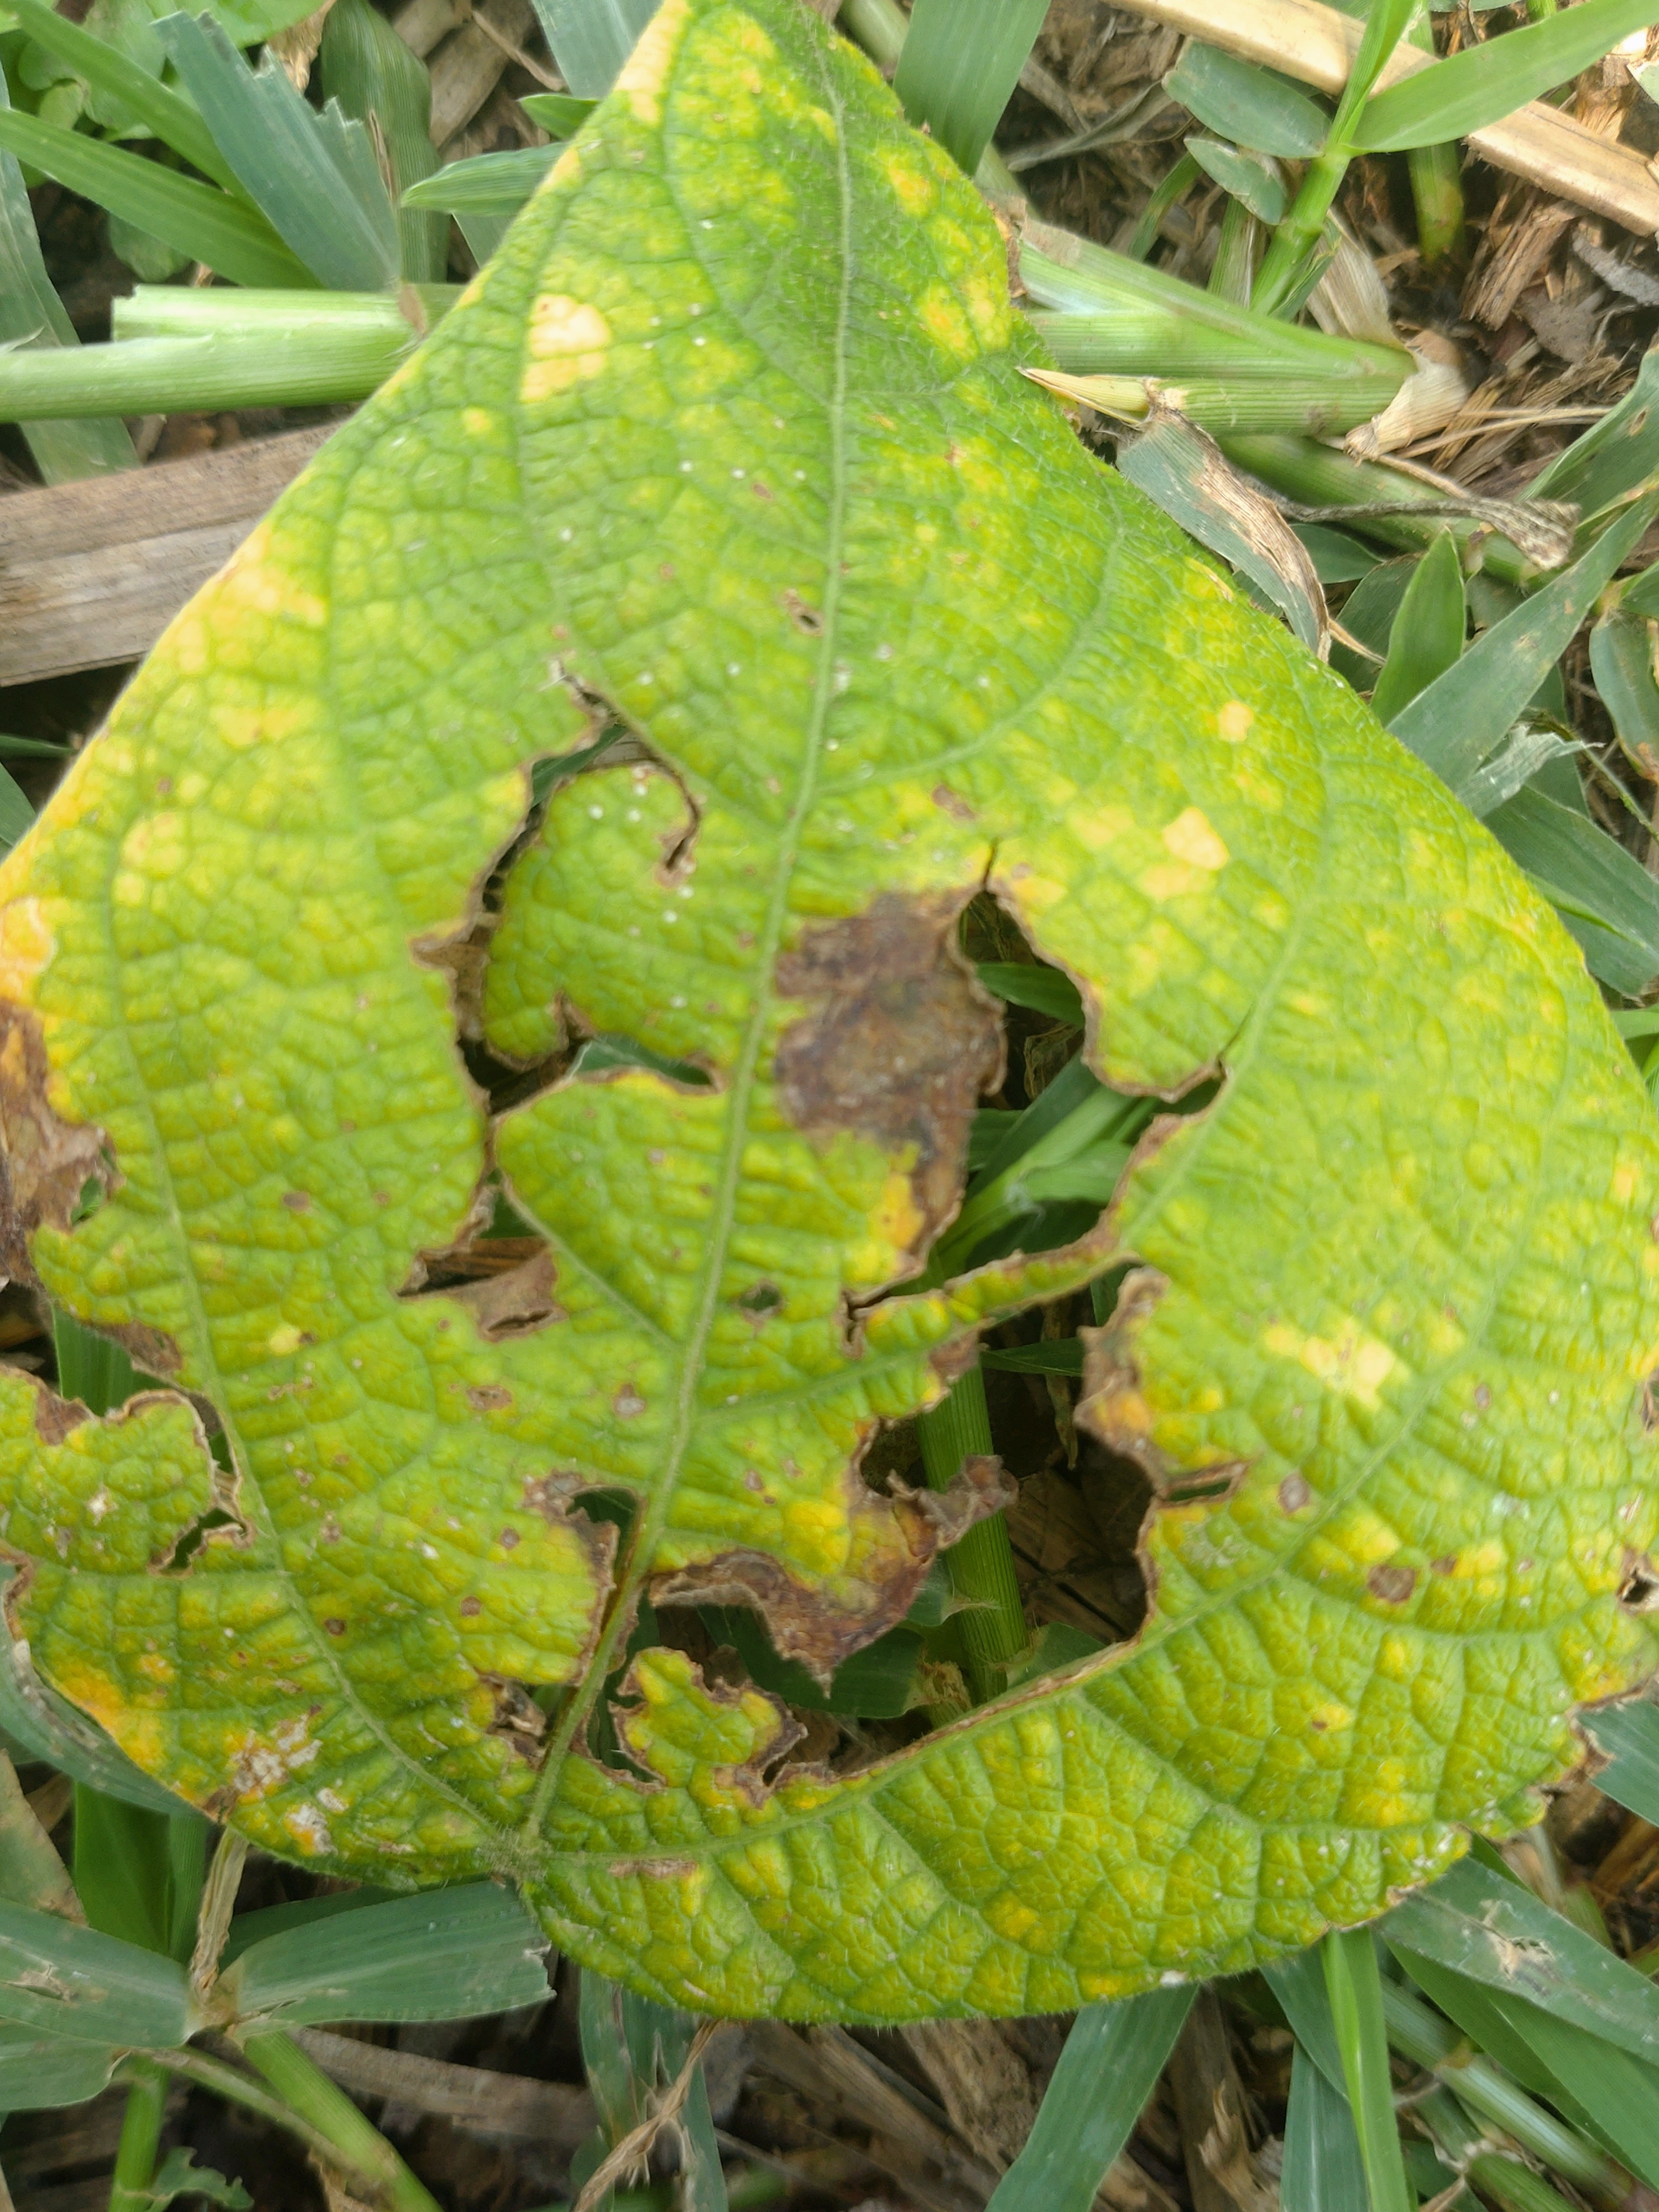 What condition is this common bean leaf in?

rust
